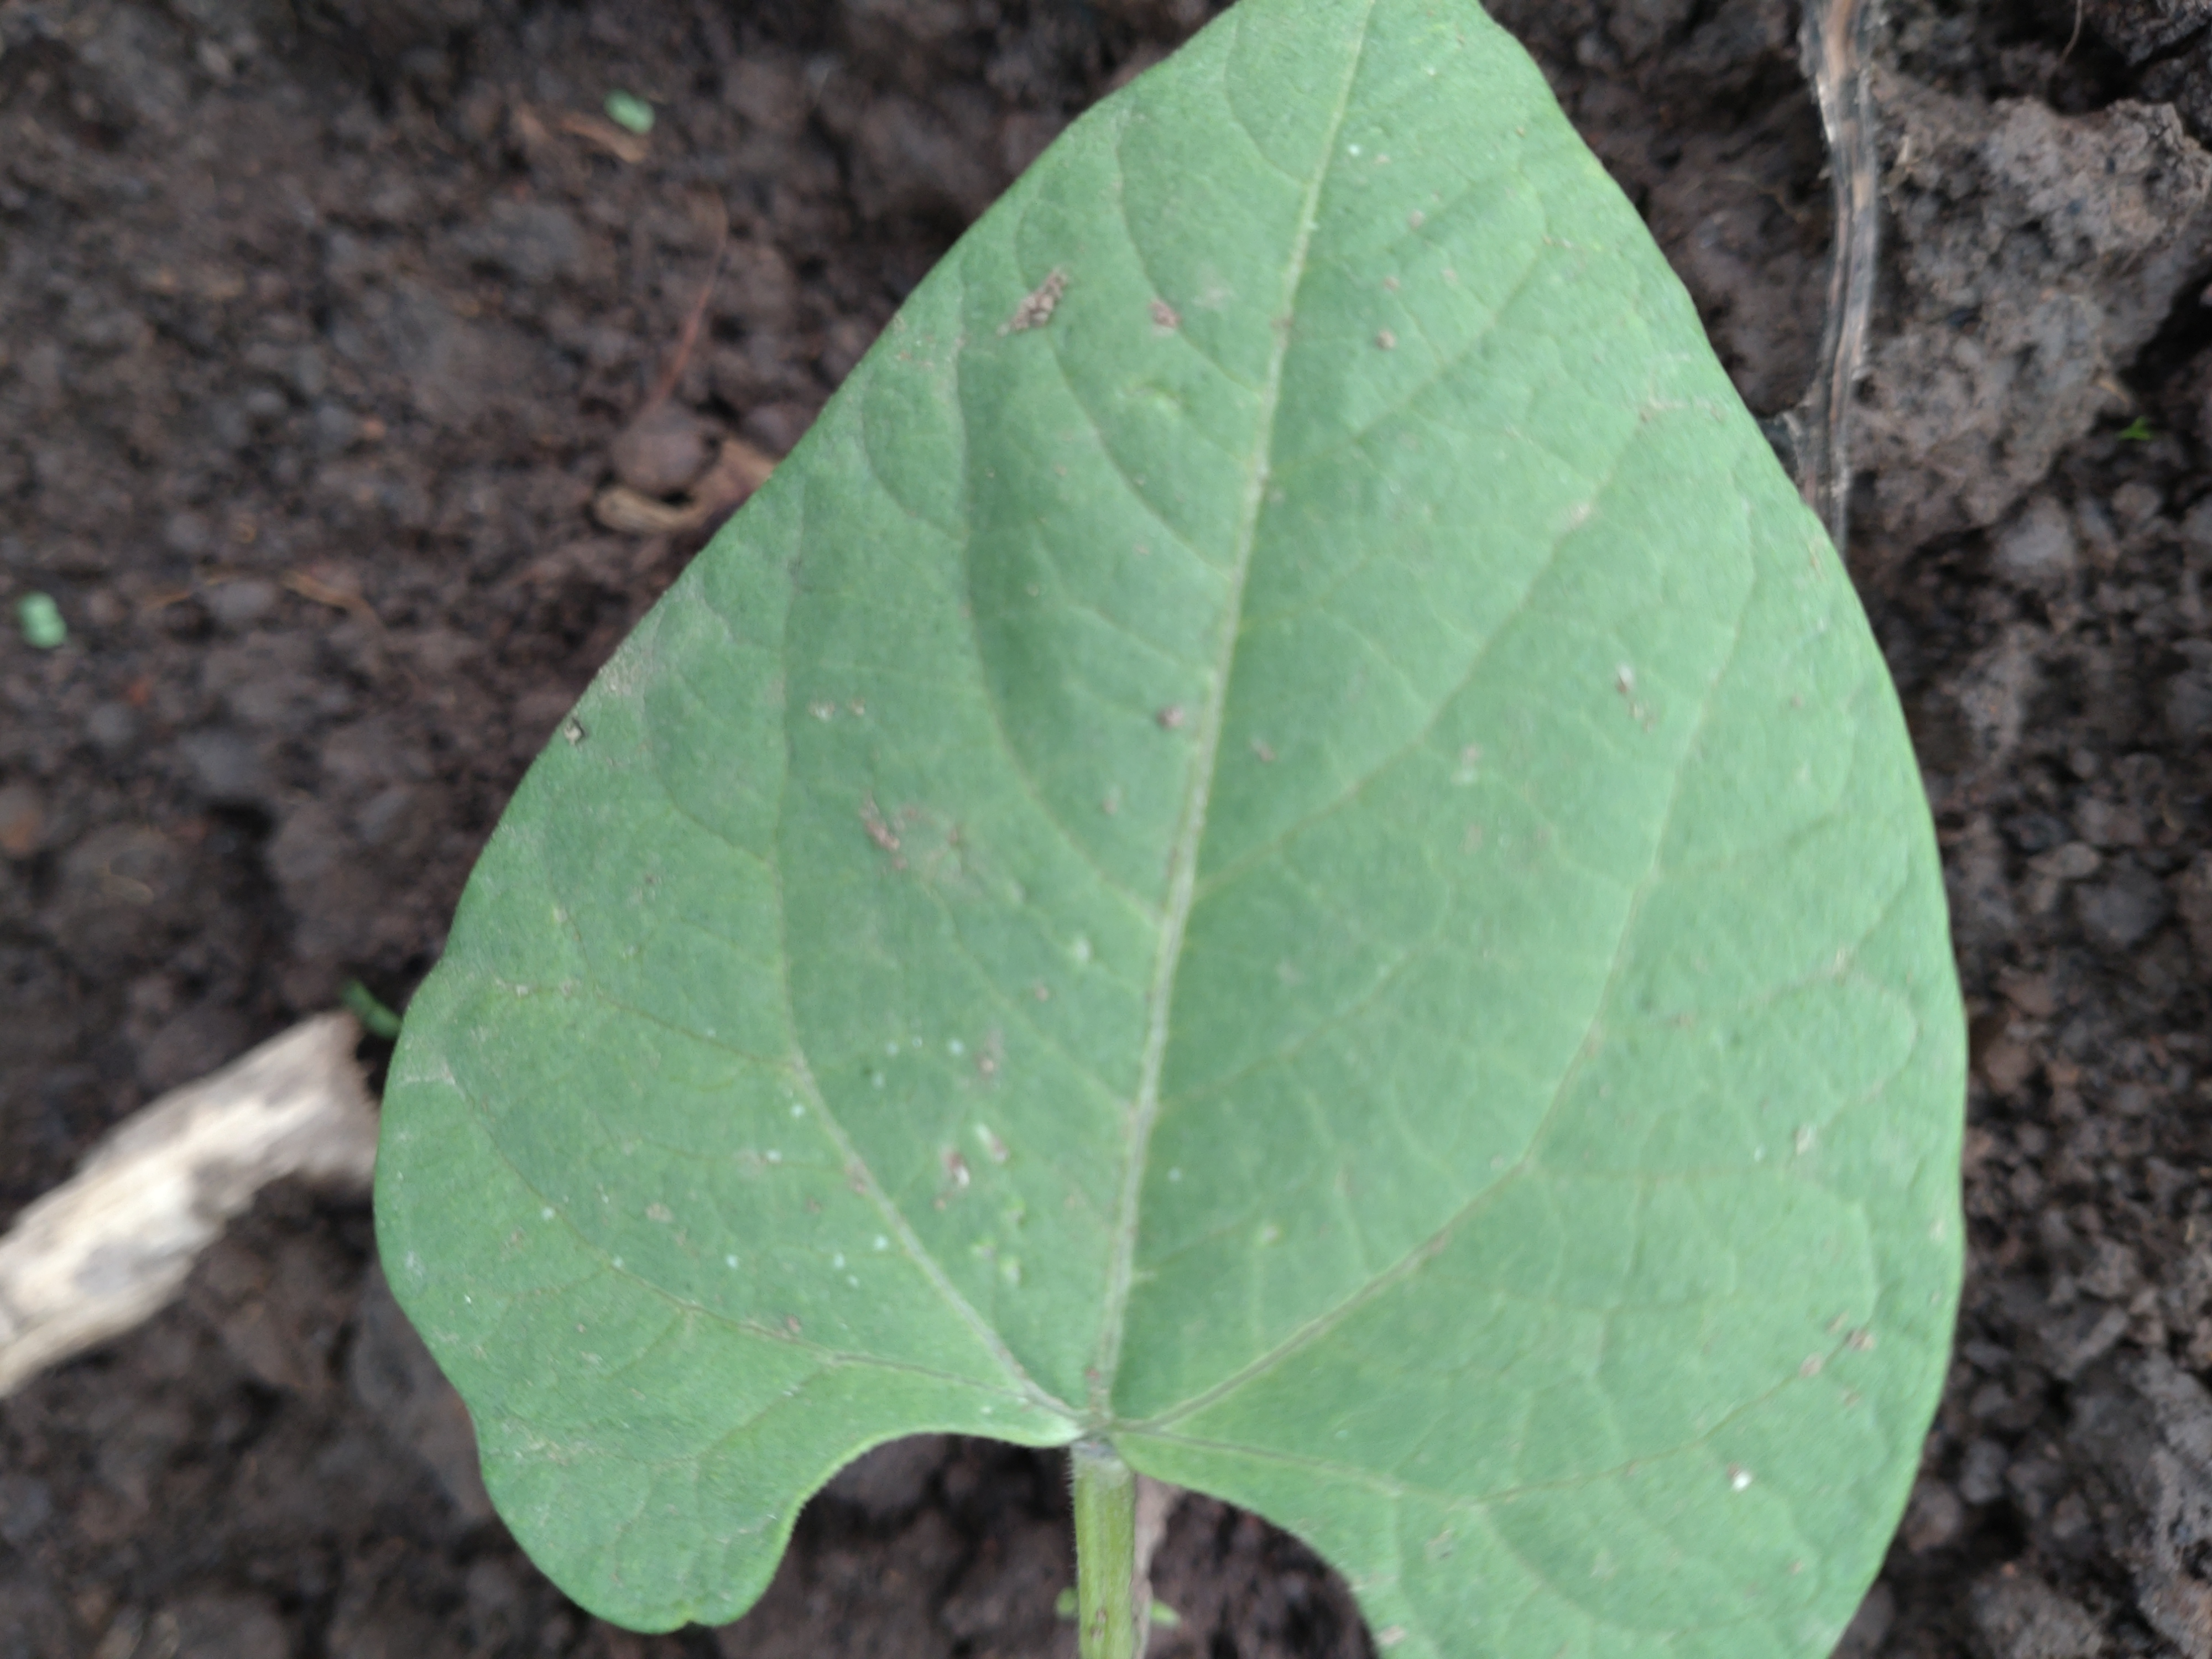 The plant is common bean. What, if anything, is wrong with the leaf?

healthy
